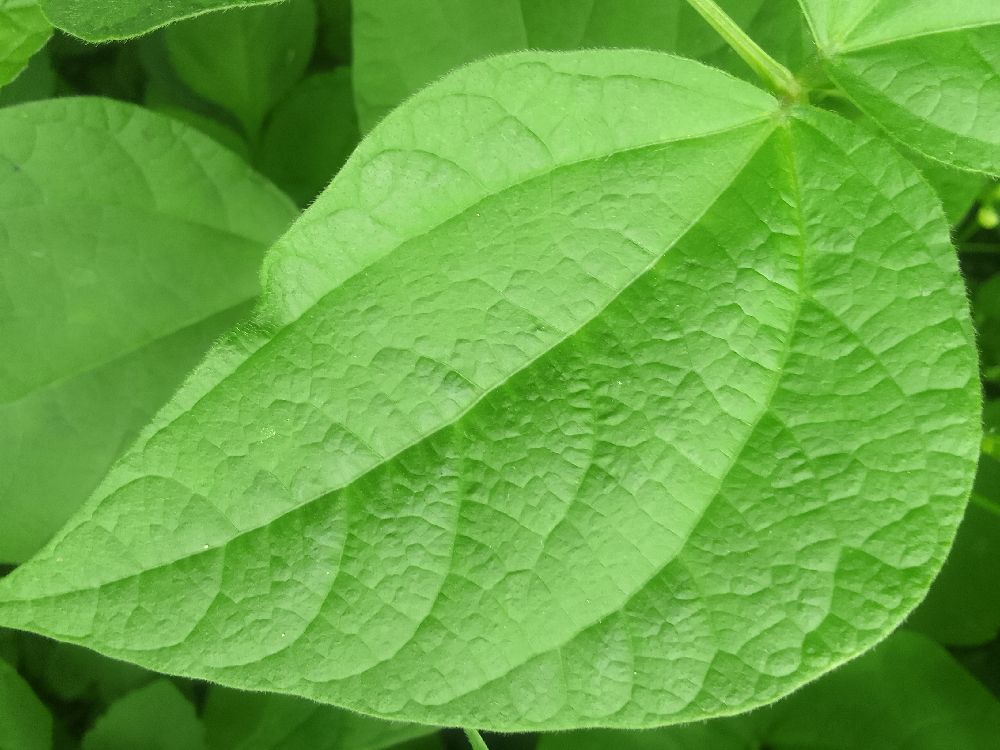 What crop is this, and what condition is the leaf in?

common bean, healthy
